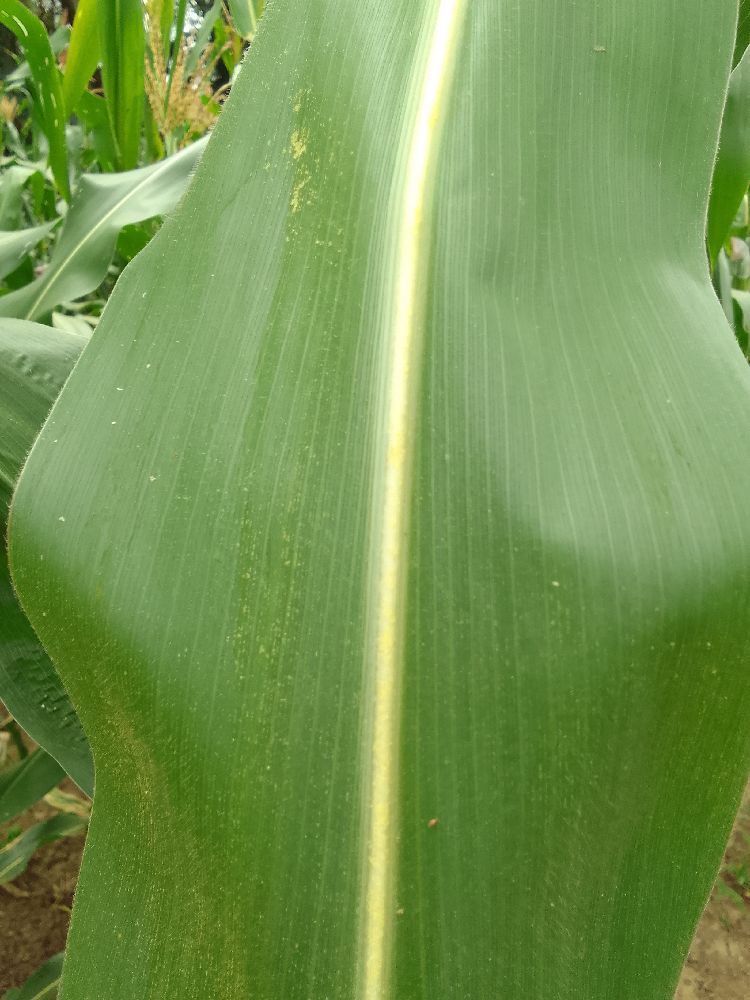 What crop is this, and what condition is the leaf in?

maize, healthy
